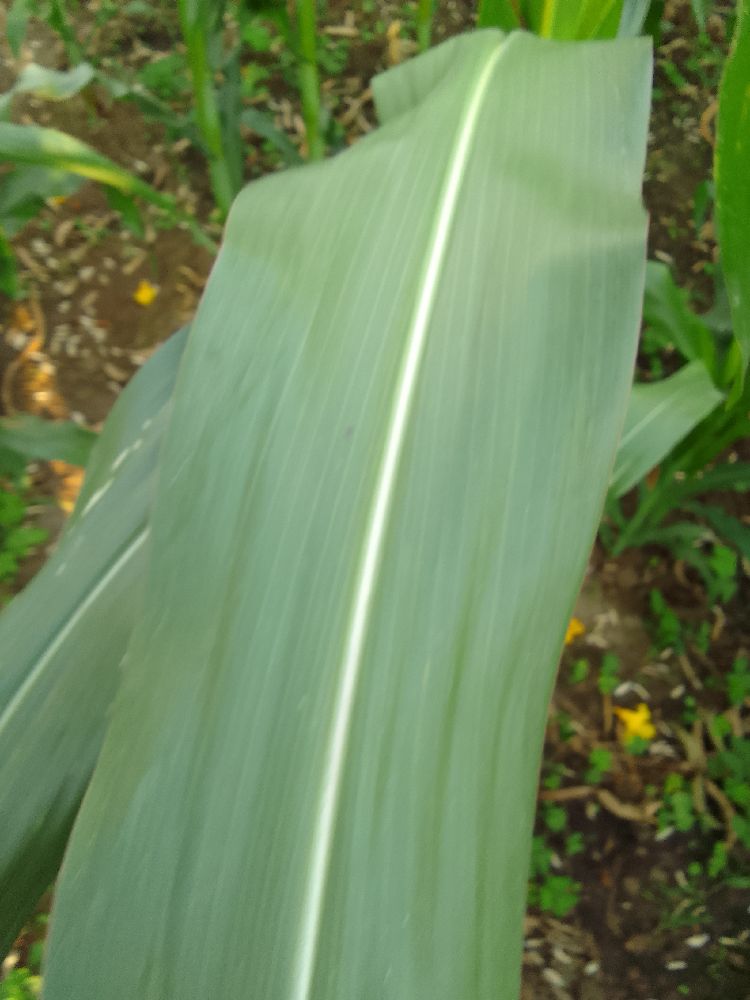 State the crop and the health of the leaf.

maize, healthy
